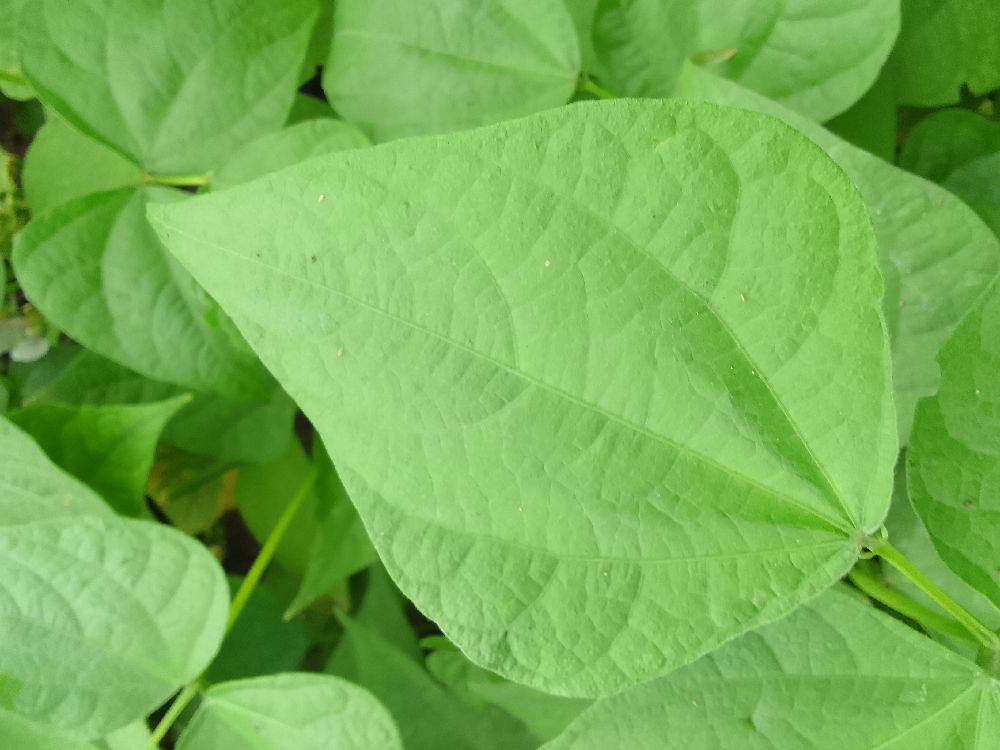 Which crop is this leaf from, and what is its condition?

common bean, healthy
